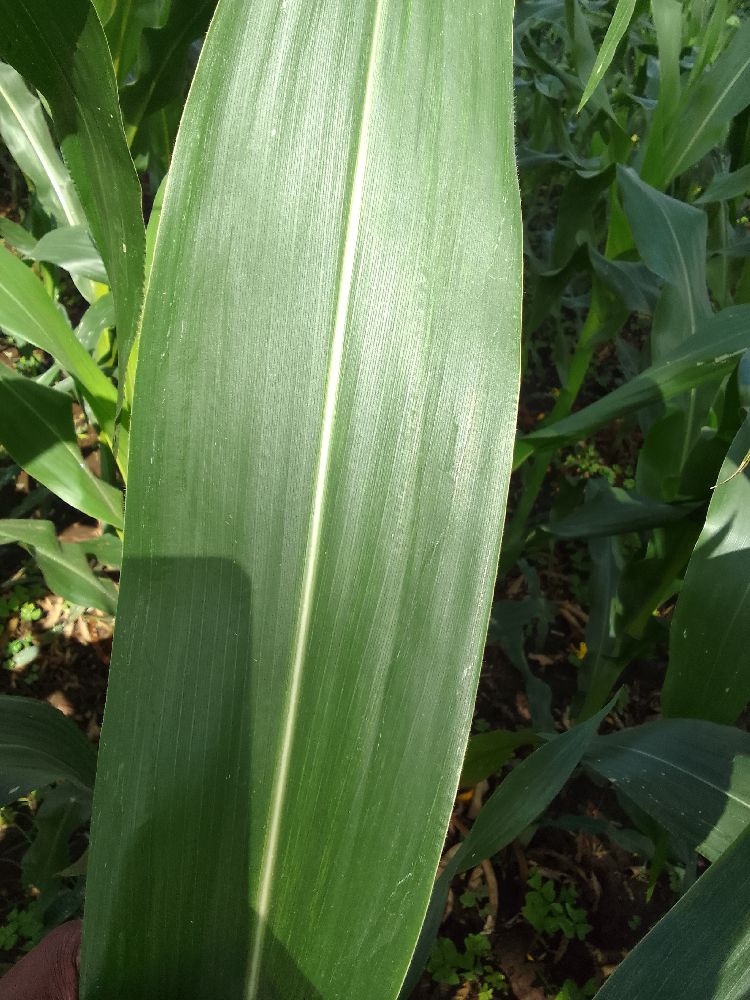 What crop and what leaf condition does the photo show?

maize, healthy
